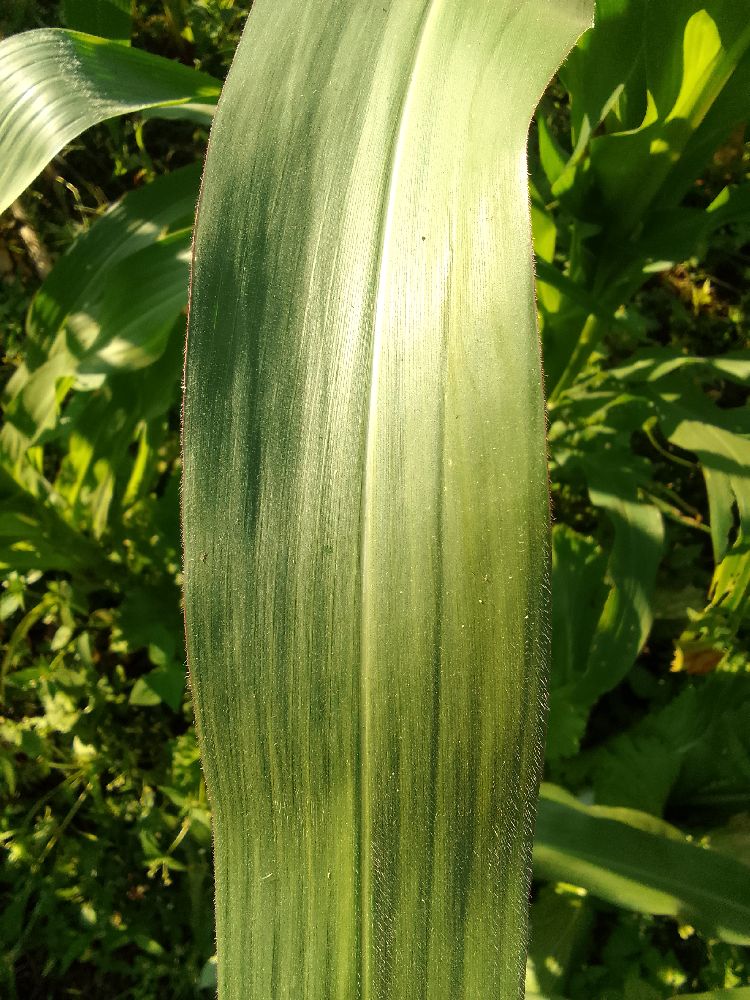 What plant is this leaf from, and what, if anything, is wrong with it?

maize, healthy
